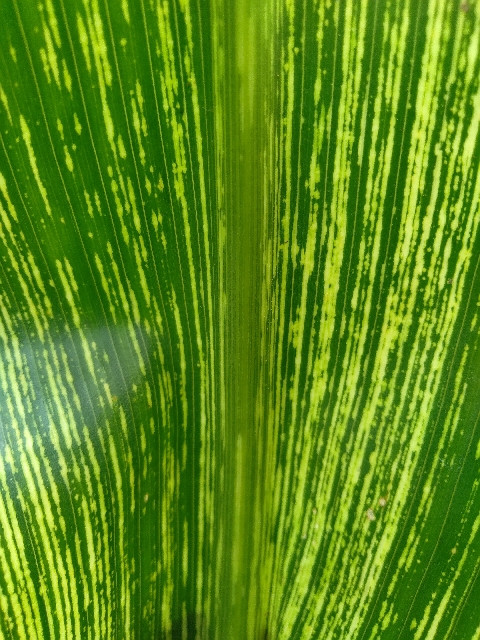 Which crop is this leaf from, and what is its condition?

maize, maize streak virus
